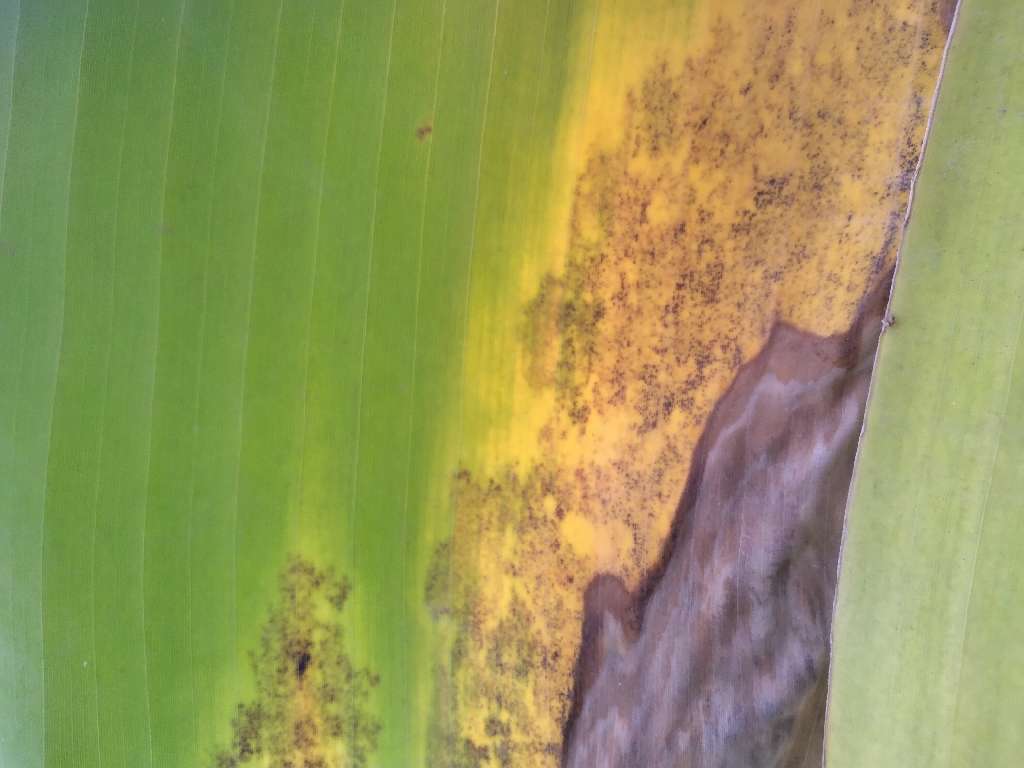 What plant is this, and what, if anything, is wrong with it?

banana, black sigatoka
